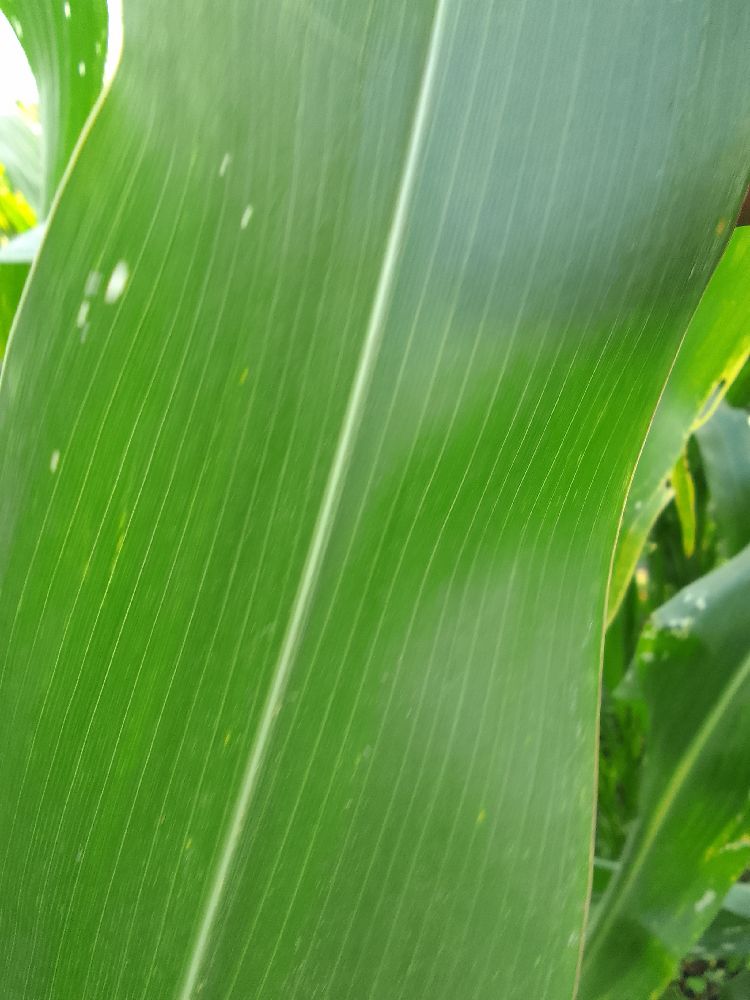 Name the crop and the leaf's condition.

maize, healthy
